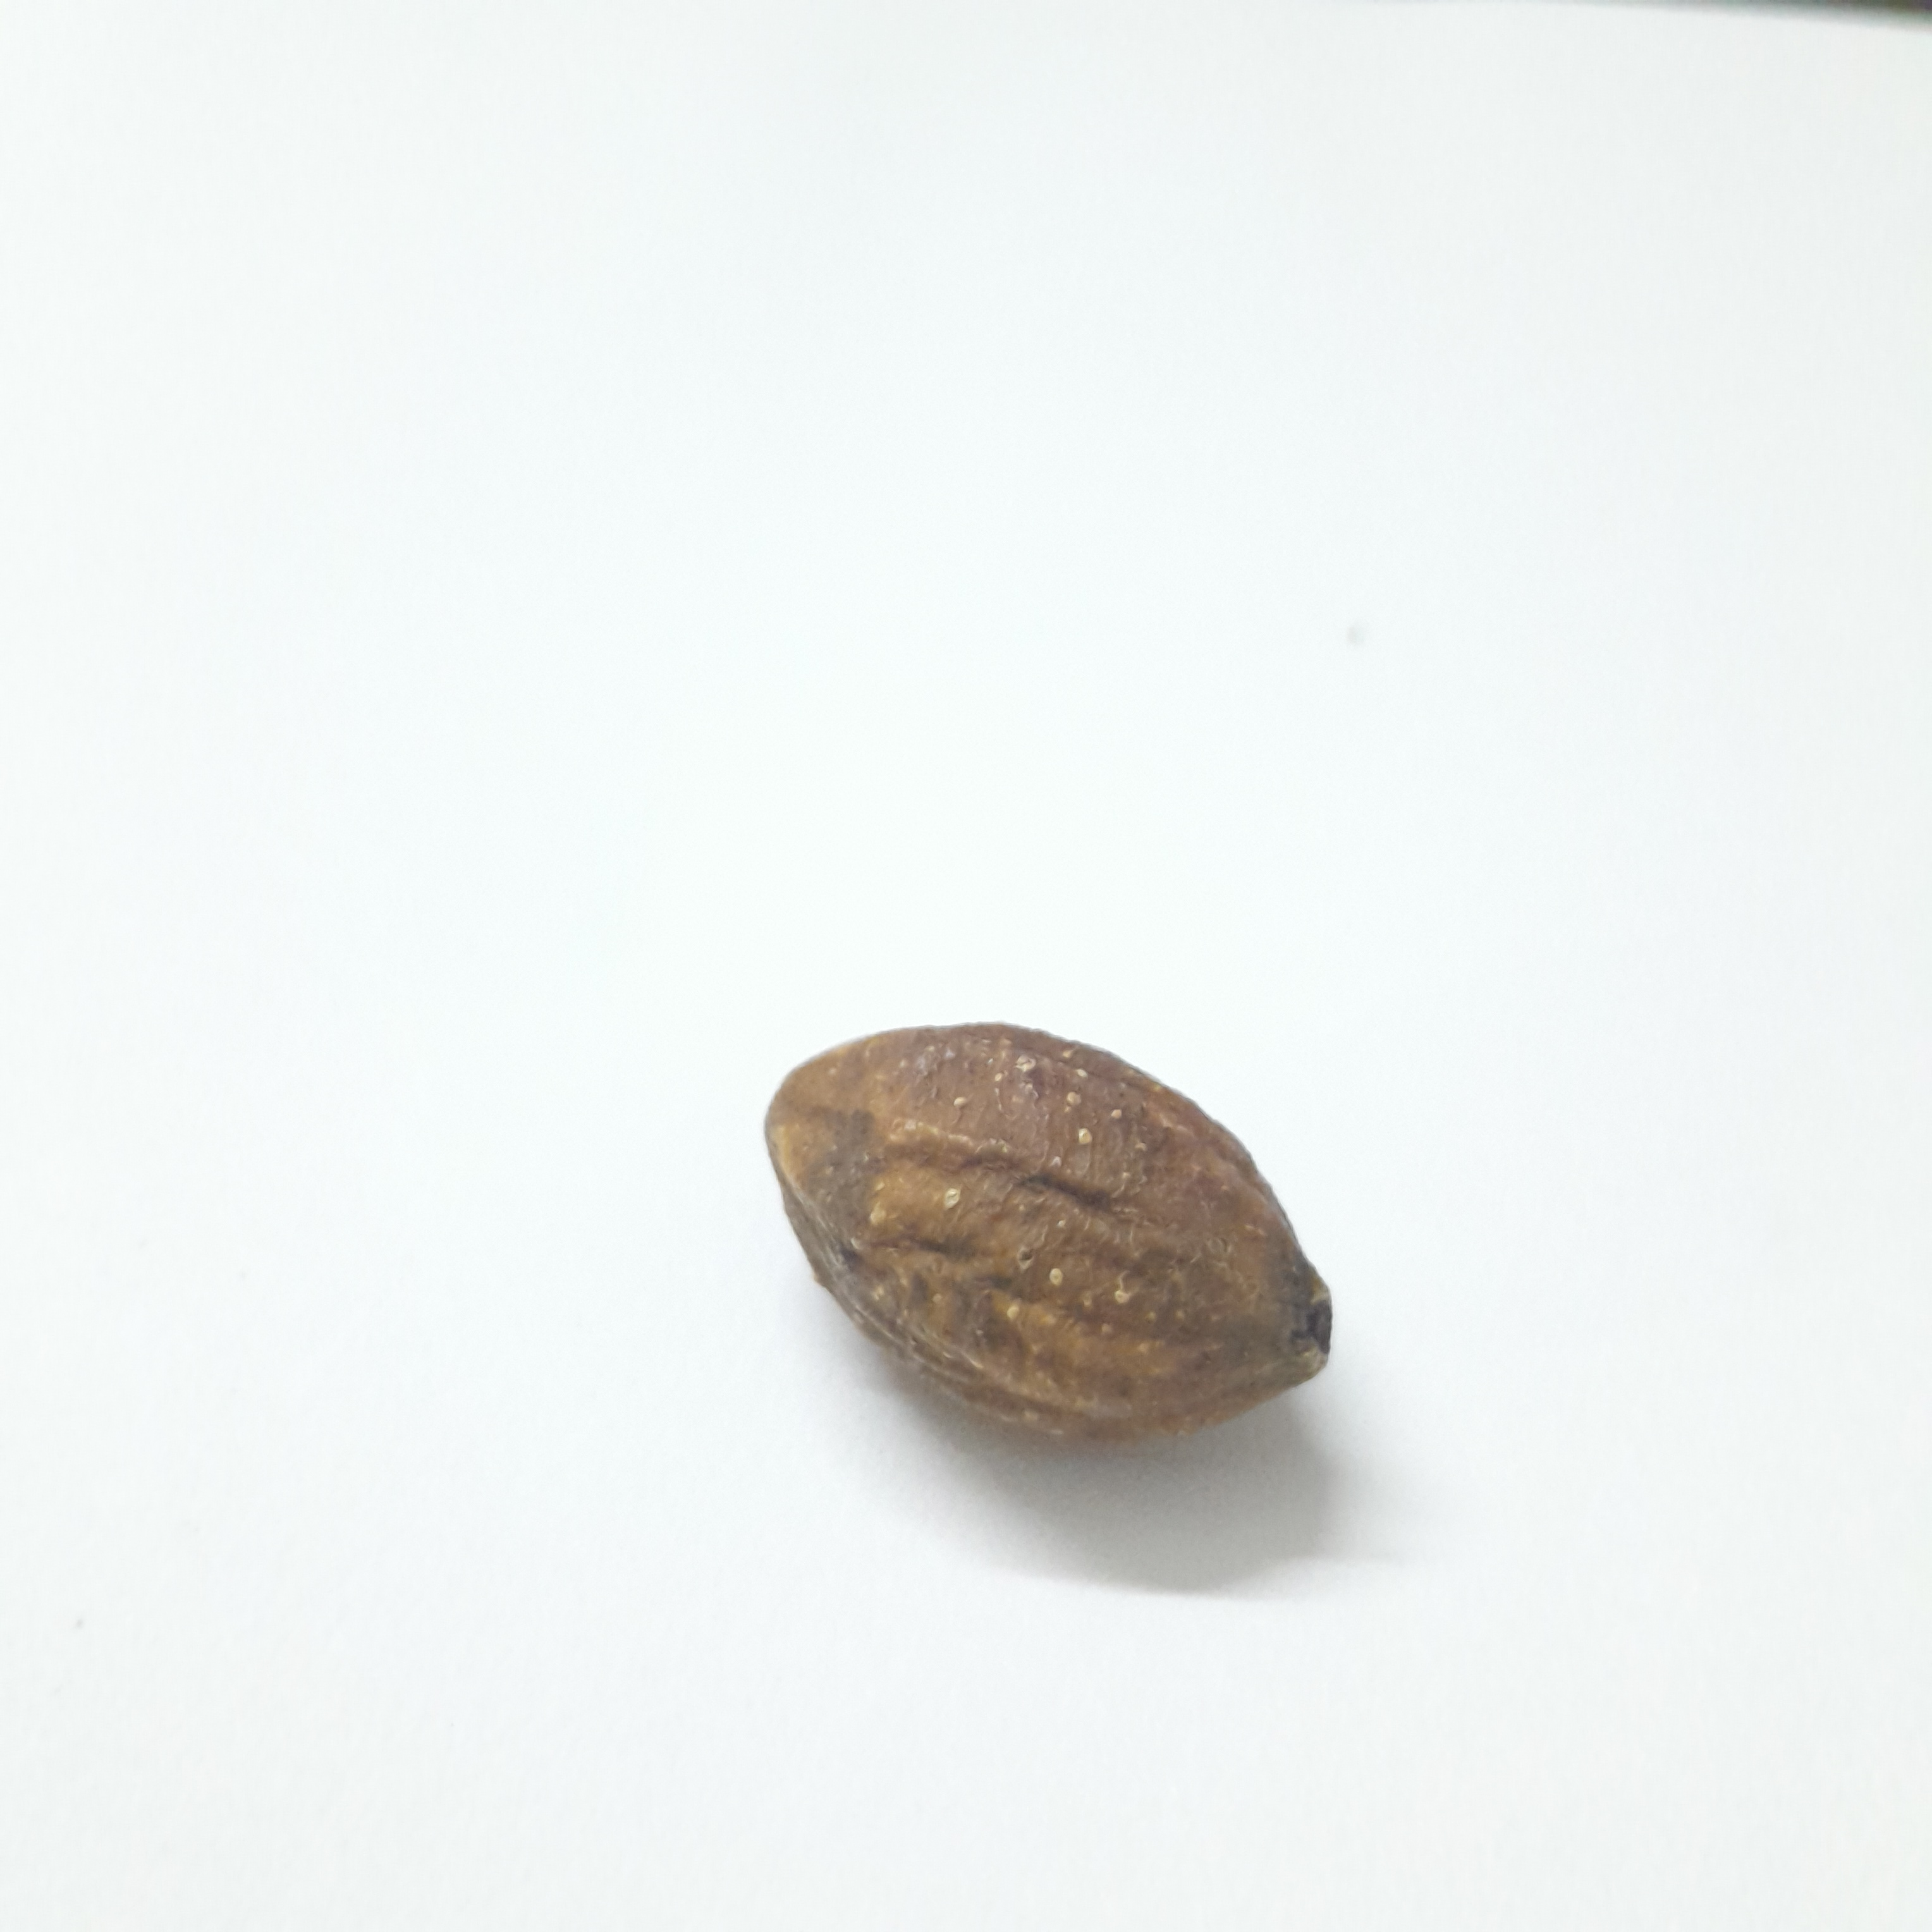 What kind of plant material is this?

hirdaa
